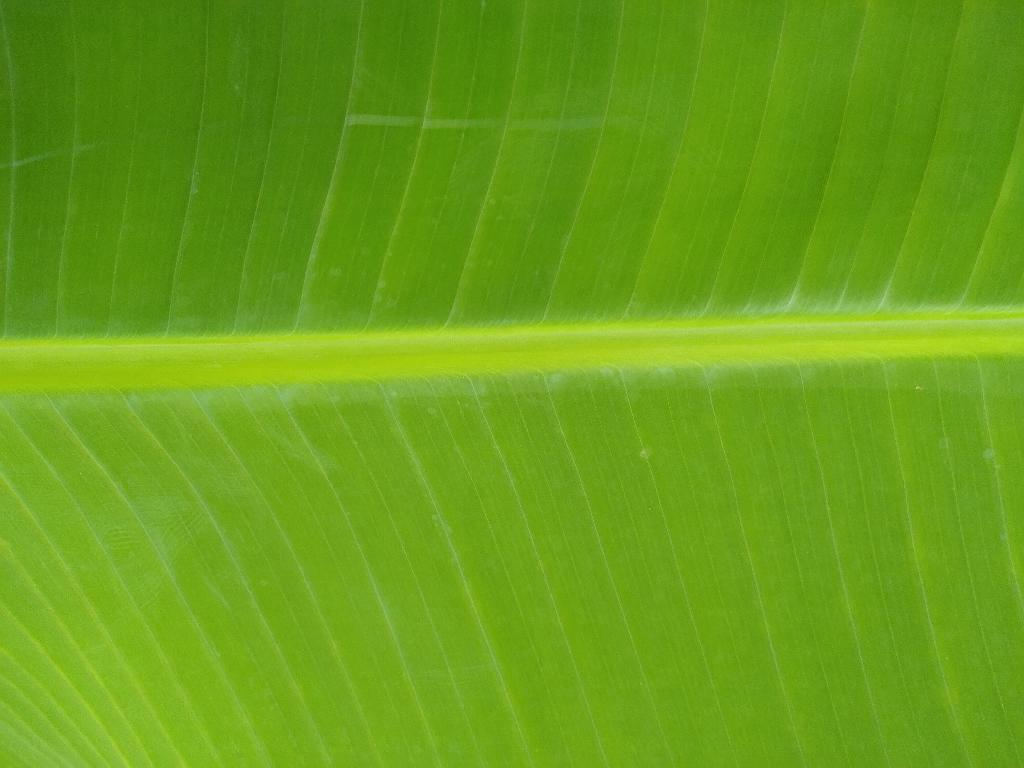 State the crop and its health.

banana, healthy
